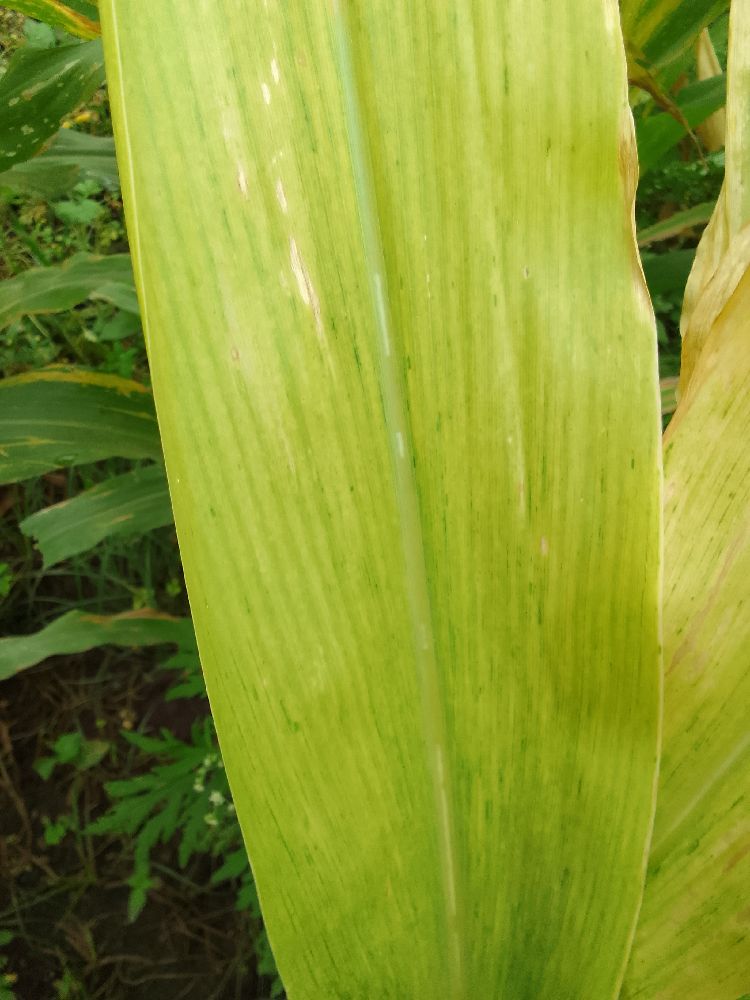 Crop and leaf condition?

maize, maize lethal necrosis
